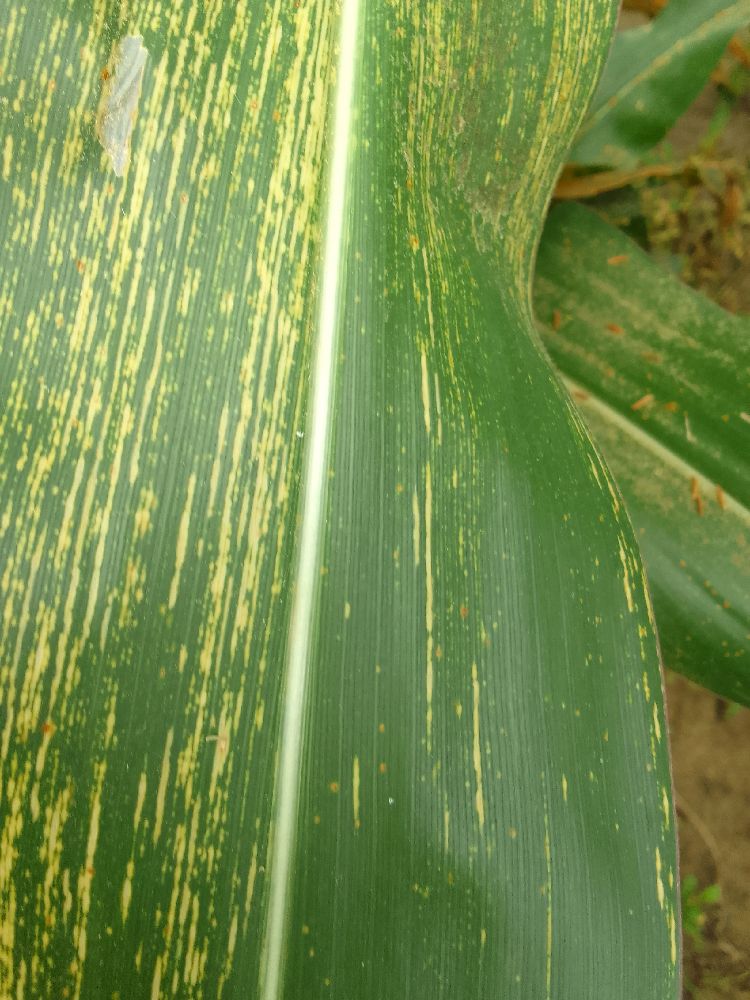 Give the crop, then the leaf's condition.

maize, maize streak virus
